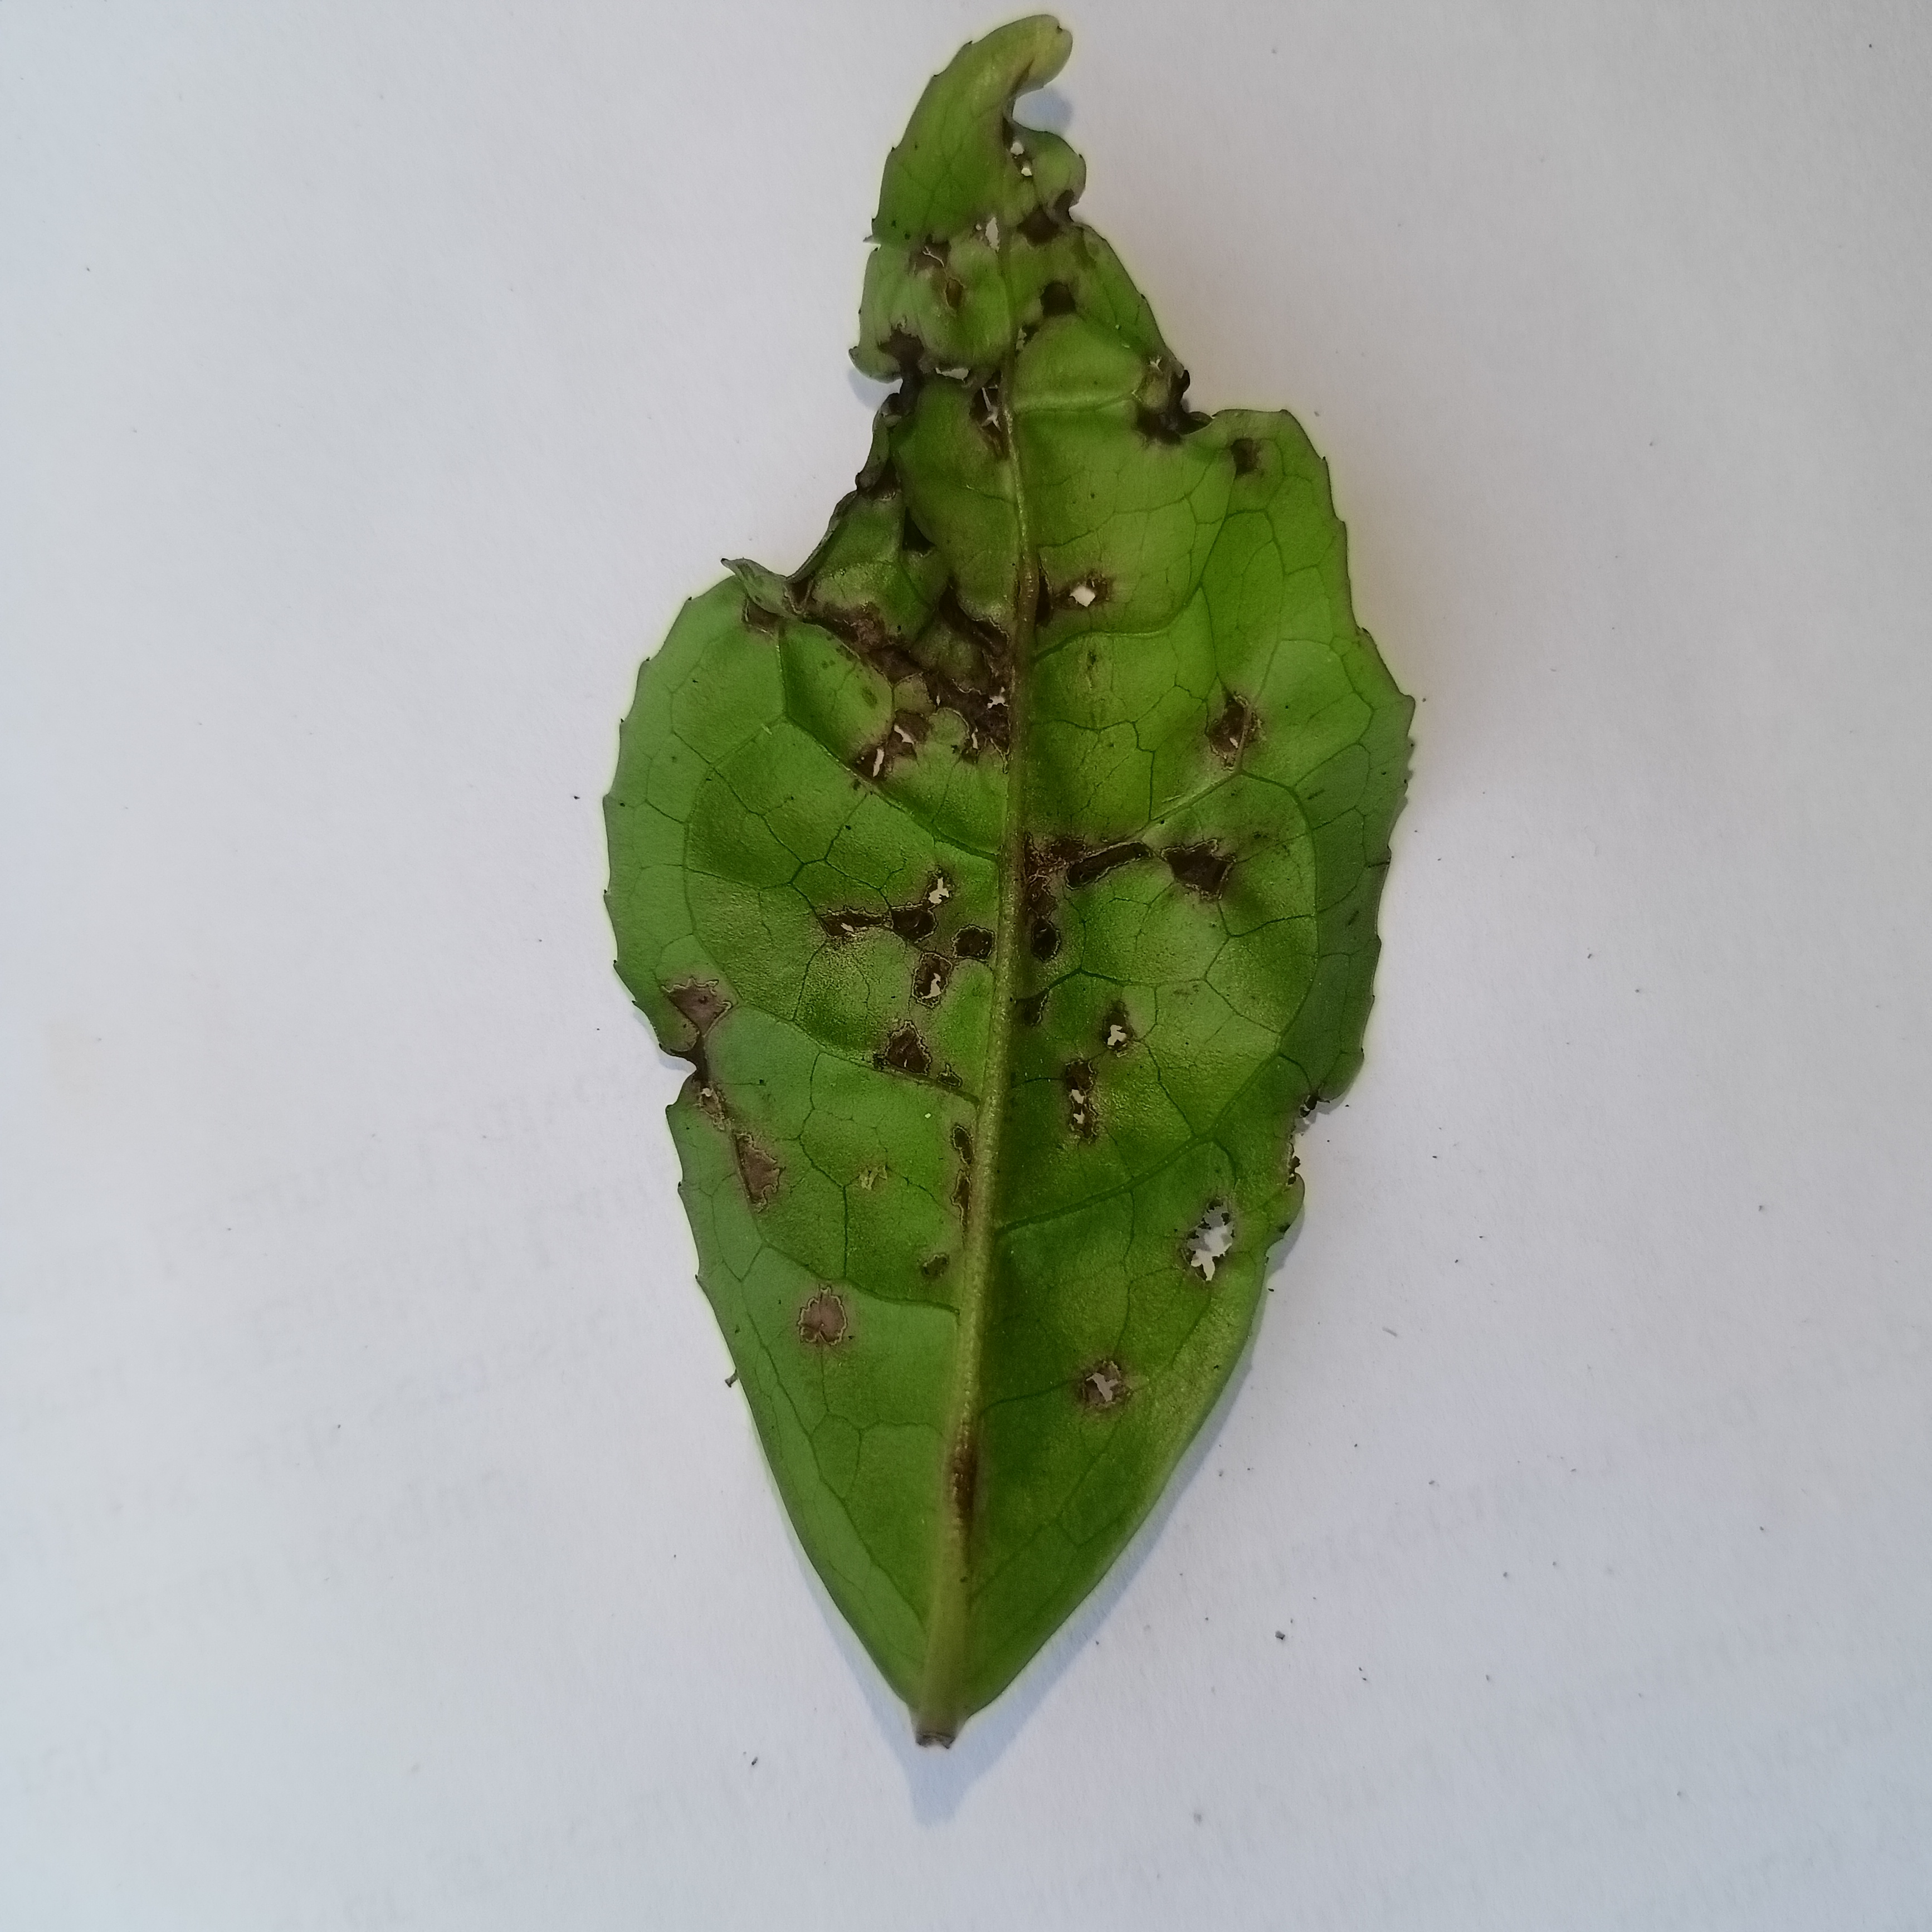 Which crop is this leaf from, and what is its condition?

tea, helopeltis
